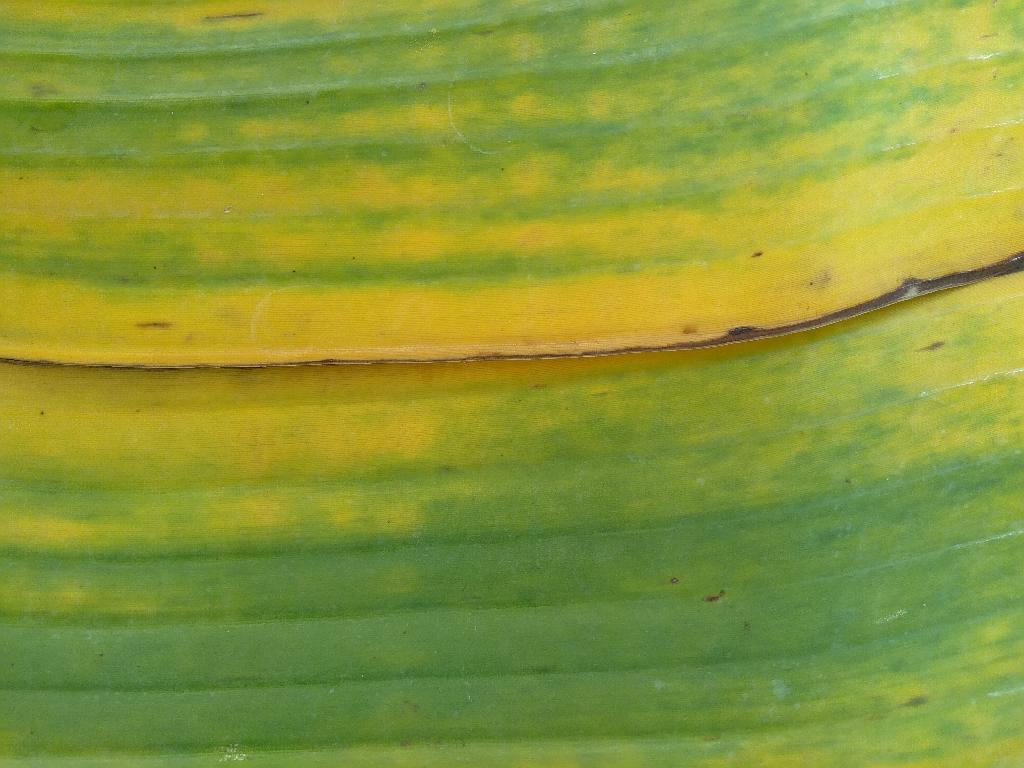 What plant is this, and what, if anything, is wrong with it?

banana, fusarium wilt race 1
